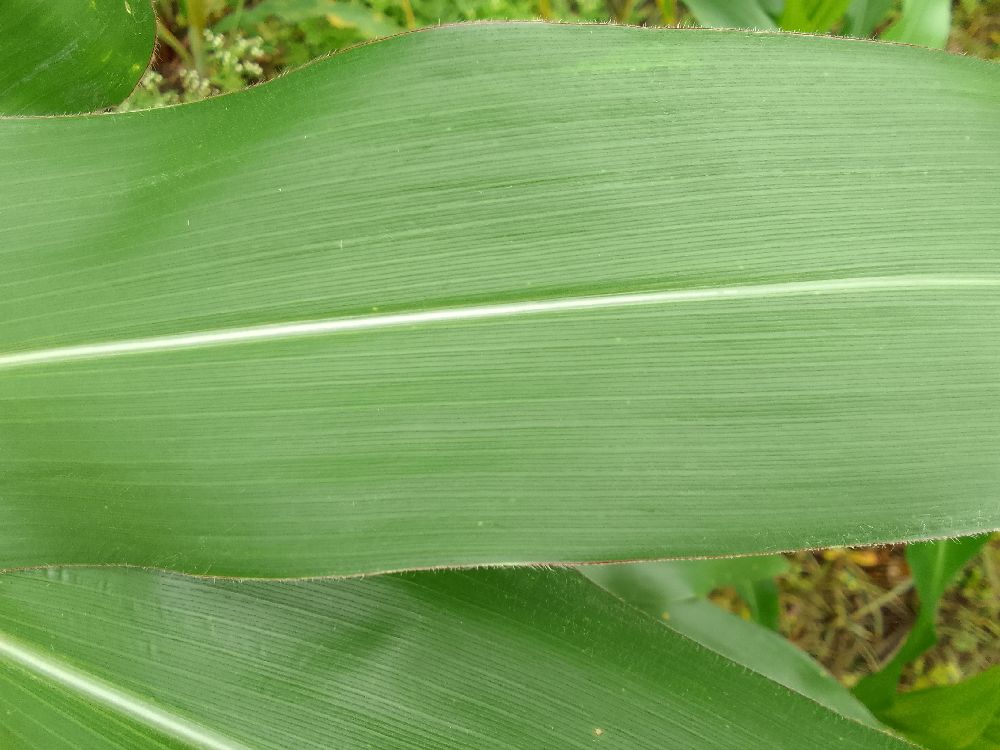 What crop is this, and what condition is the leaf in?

maize, healthy
